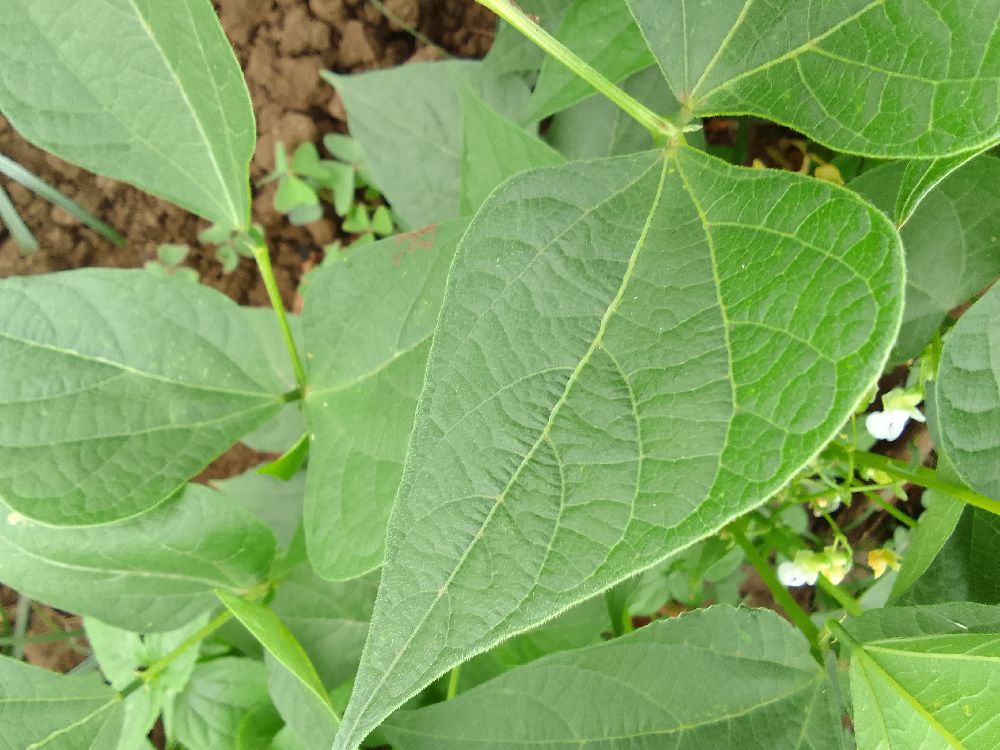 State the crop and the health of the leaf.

common bean, healthy
